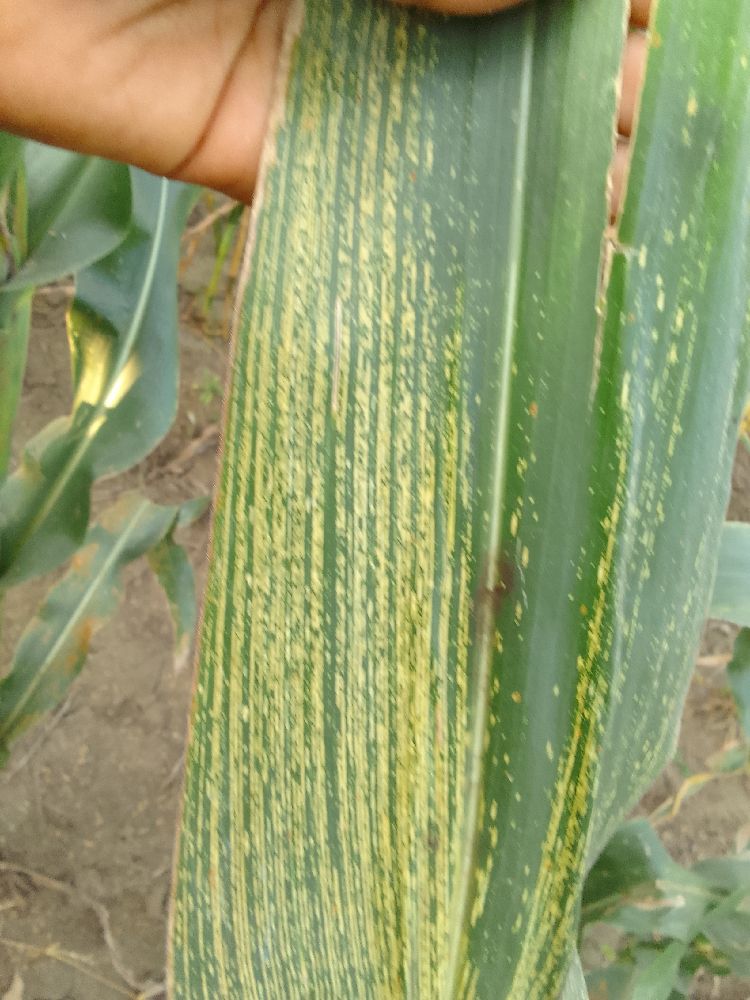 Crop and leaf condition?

maize, maize streak virus
